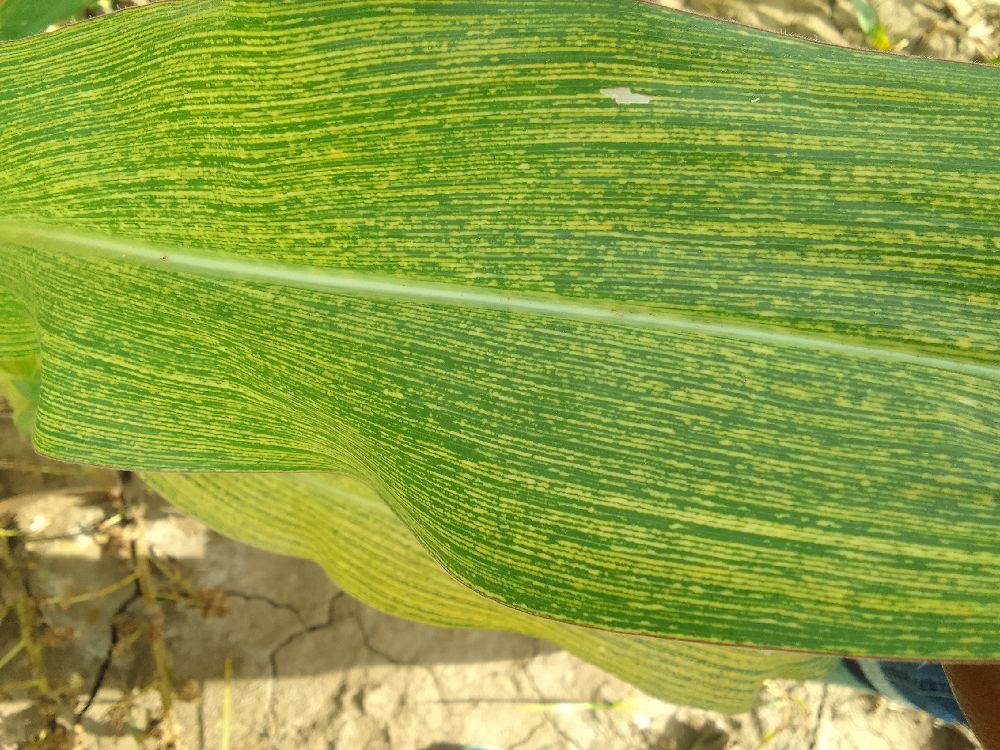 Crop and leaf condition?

maize, maize streak virus
